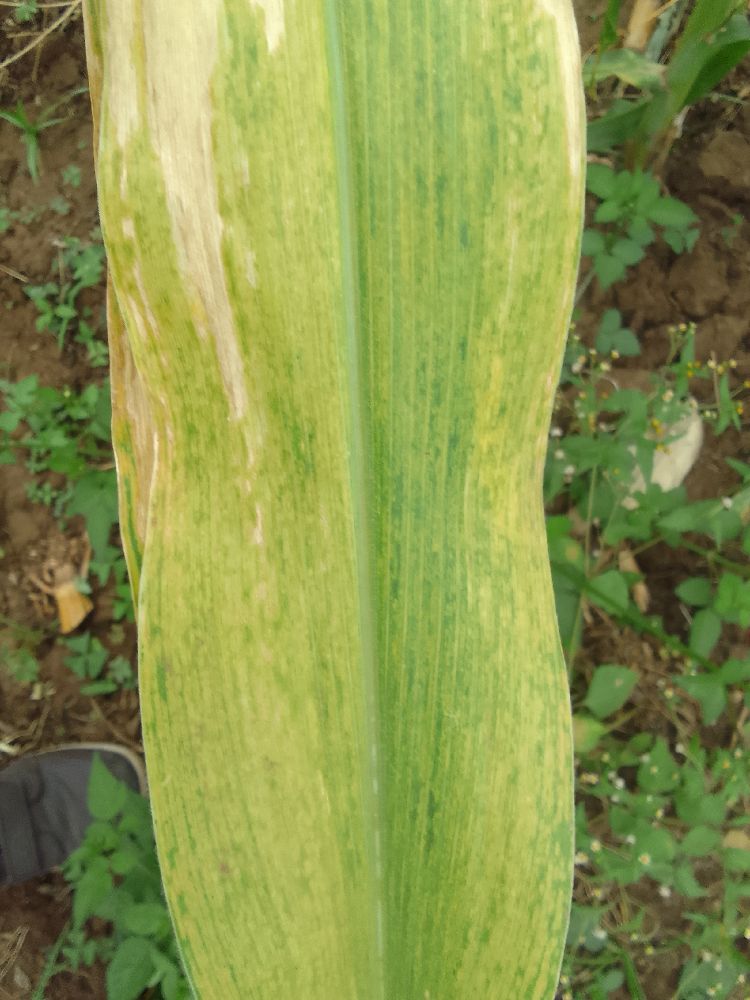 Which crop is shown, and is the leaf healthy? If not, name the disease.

maize, maize lethal necrosis
